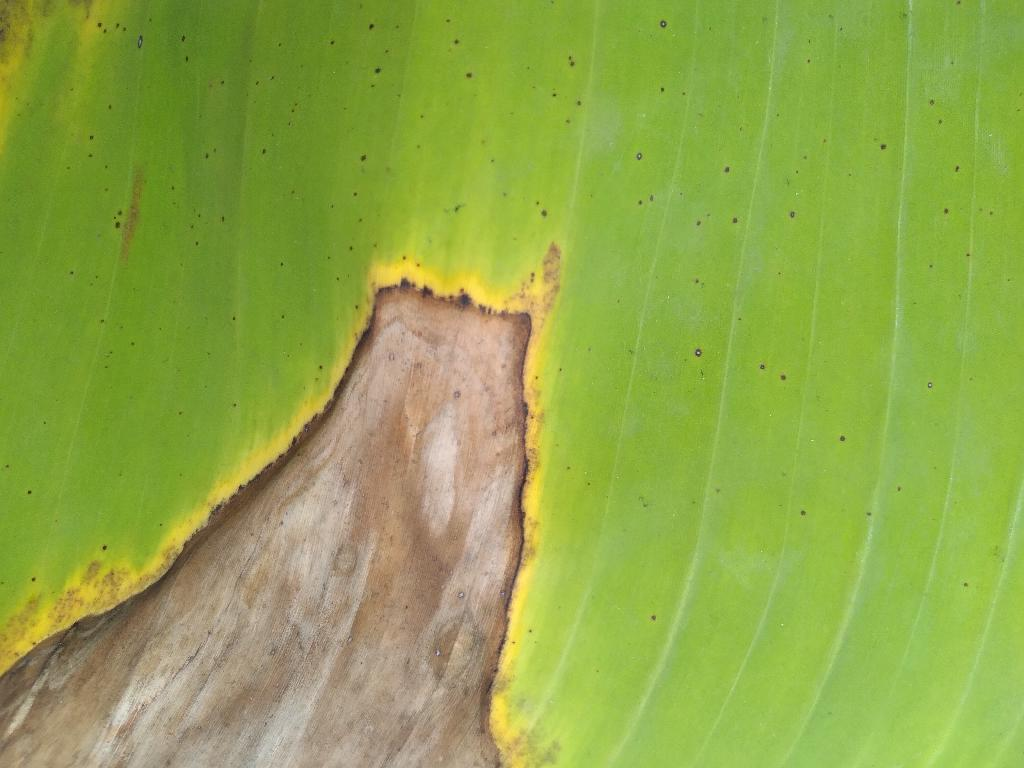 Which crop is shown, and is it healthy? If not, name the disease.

banana, black sigatoka
